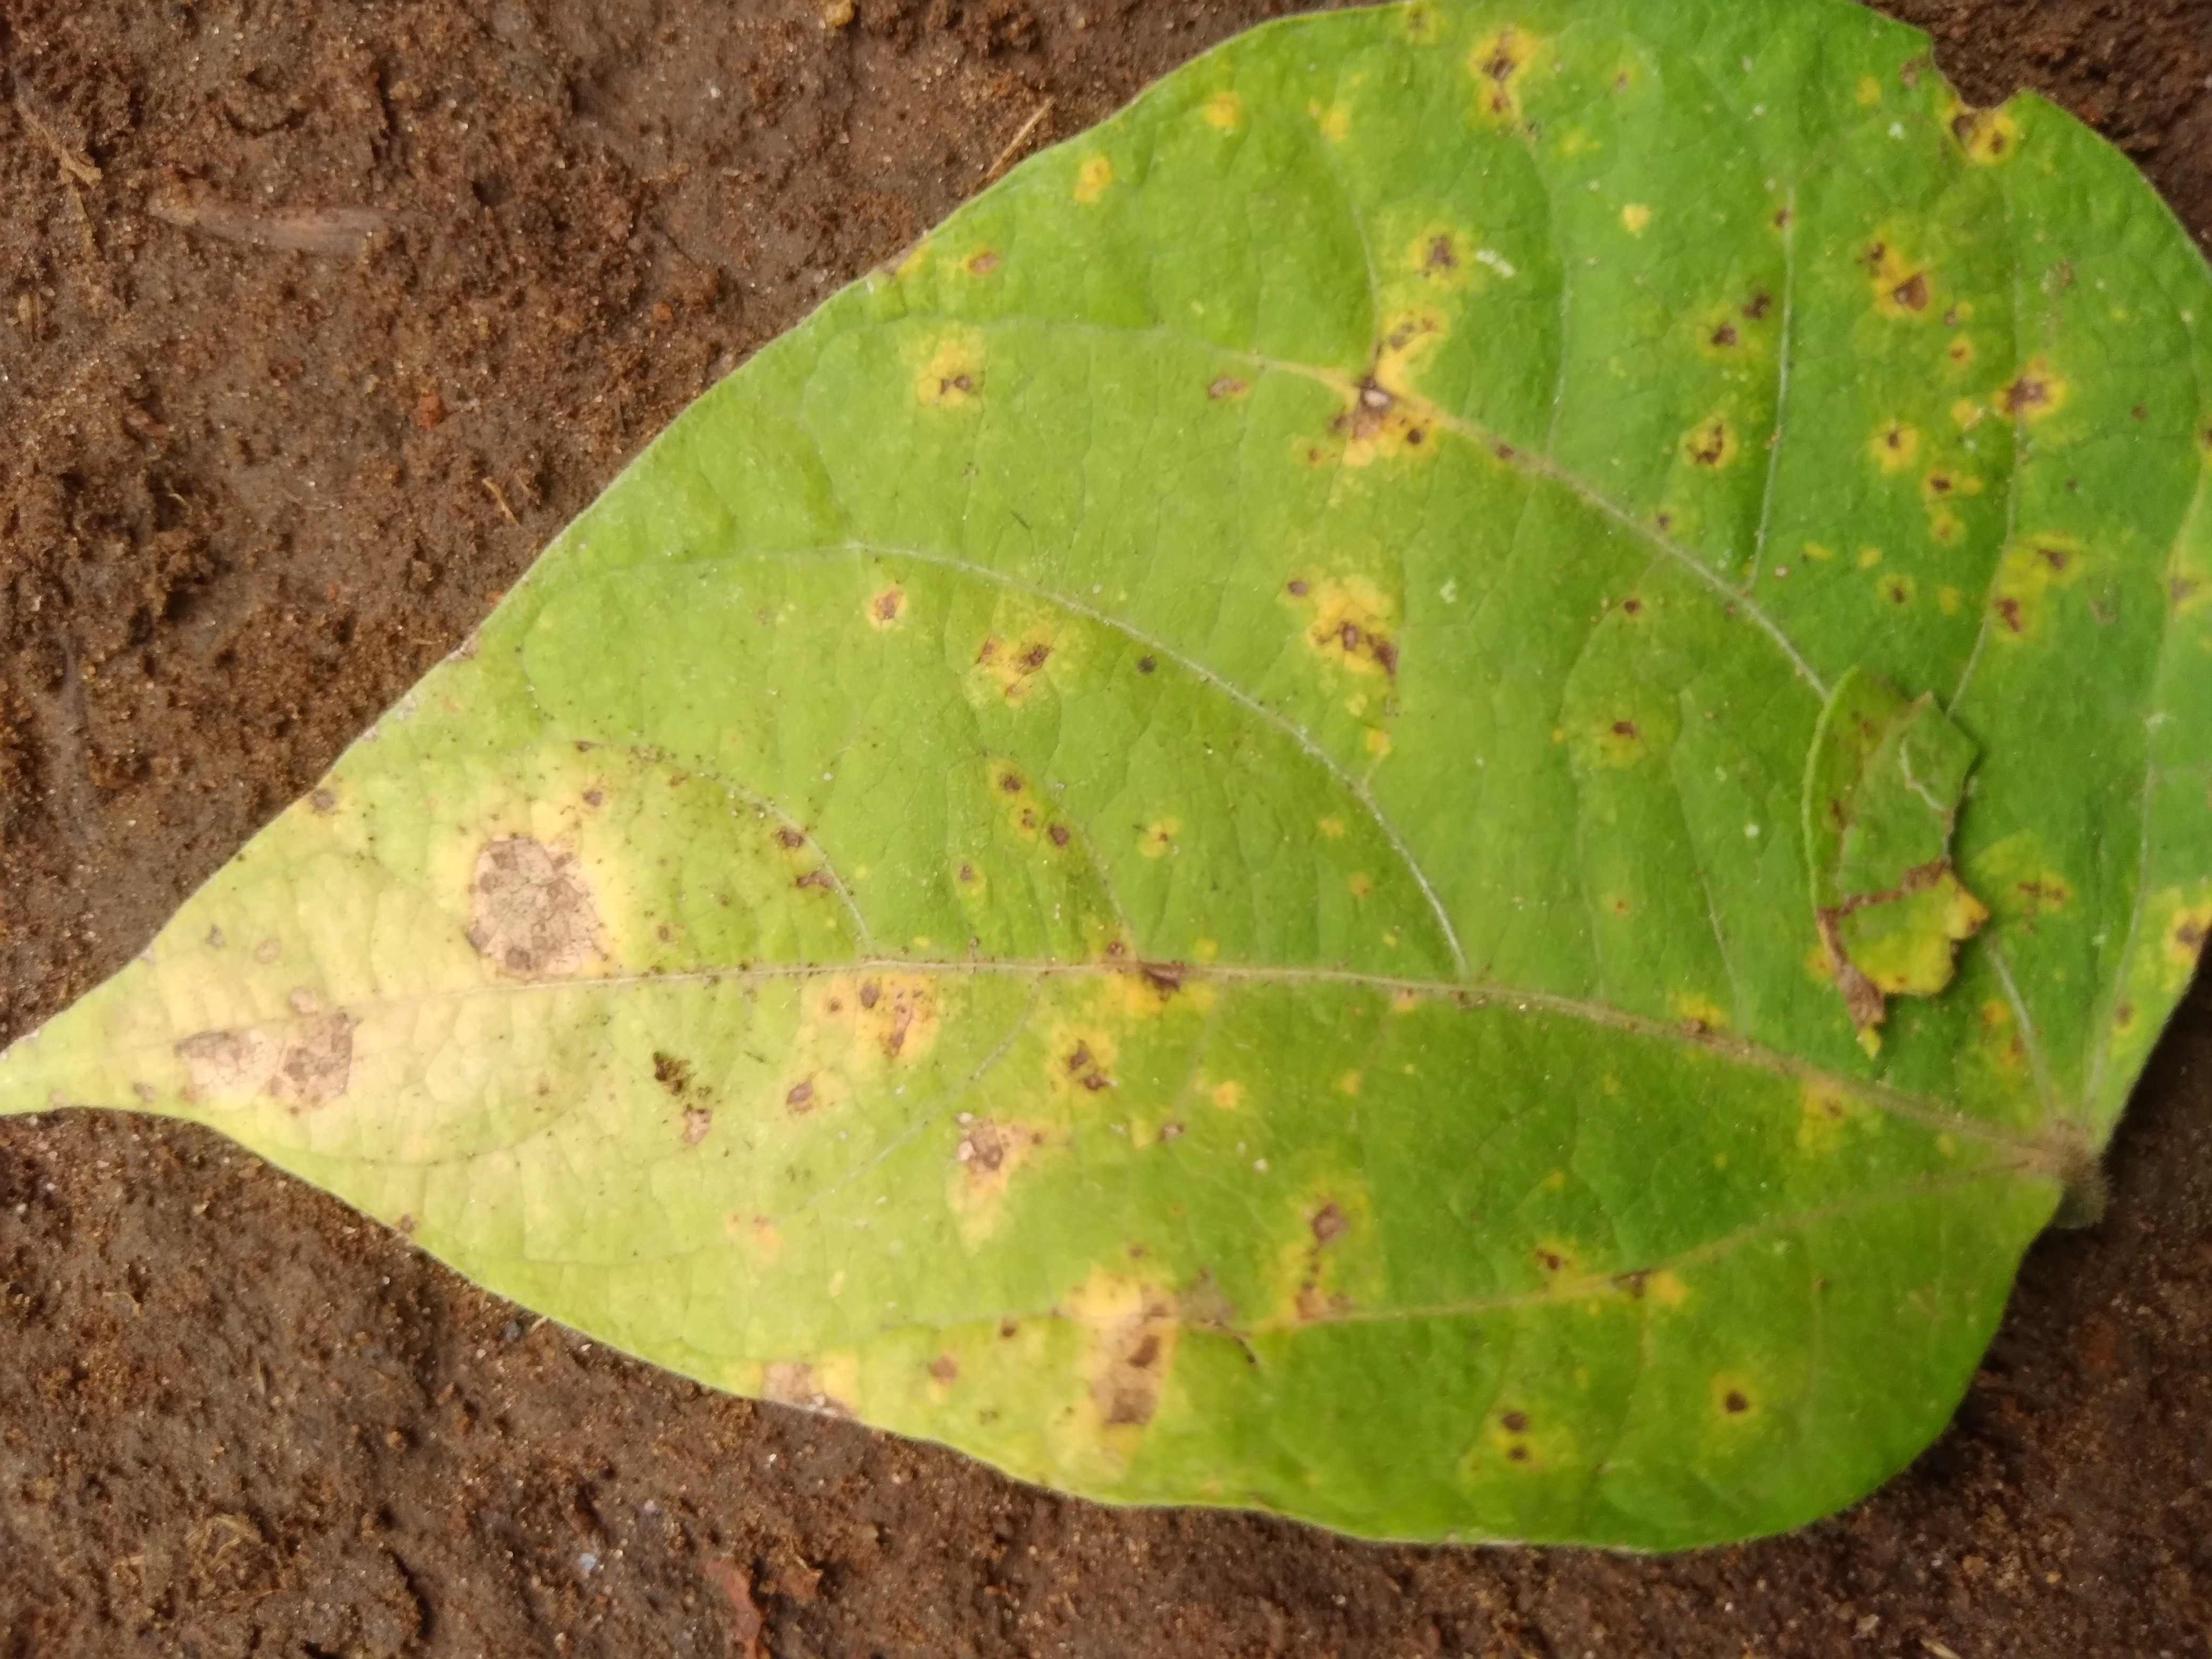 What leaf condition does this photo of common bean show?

rust
